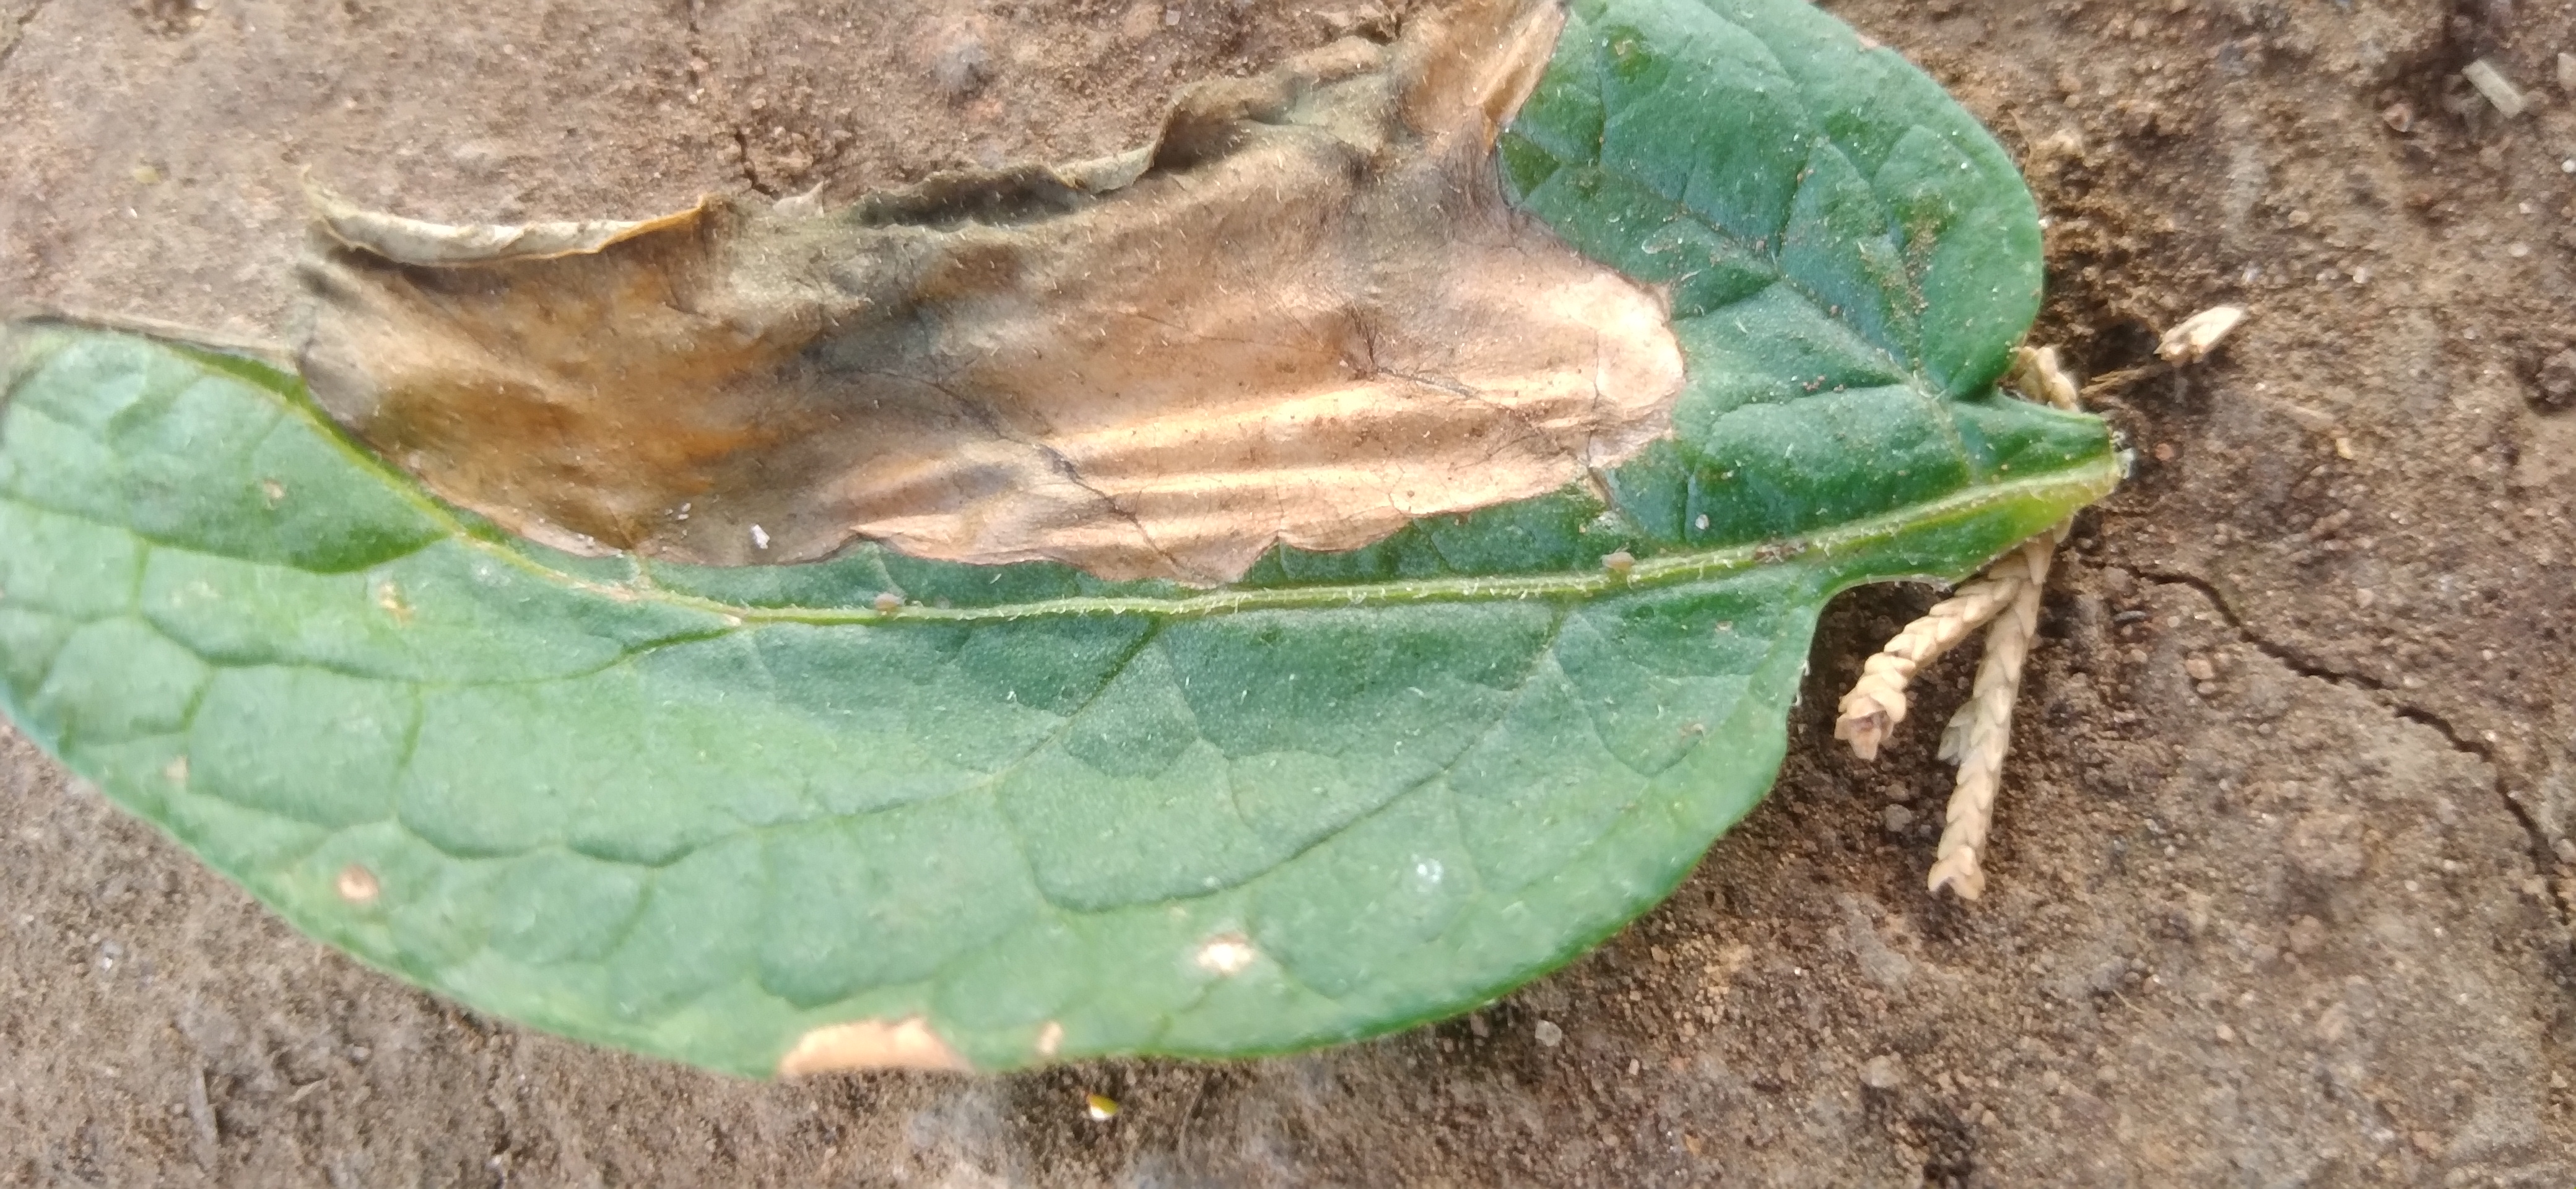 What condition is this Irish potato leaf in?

early blight
